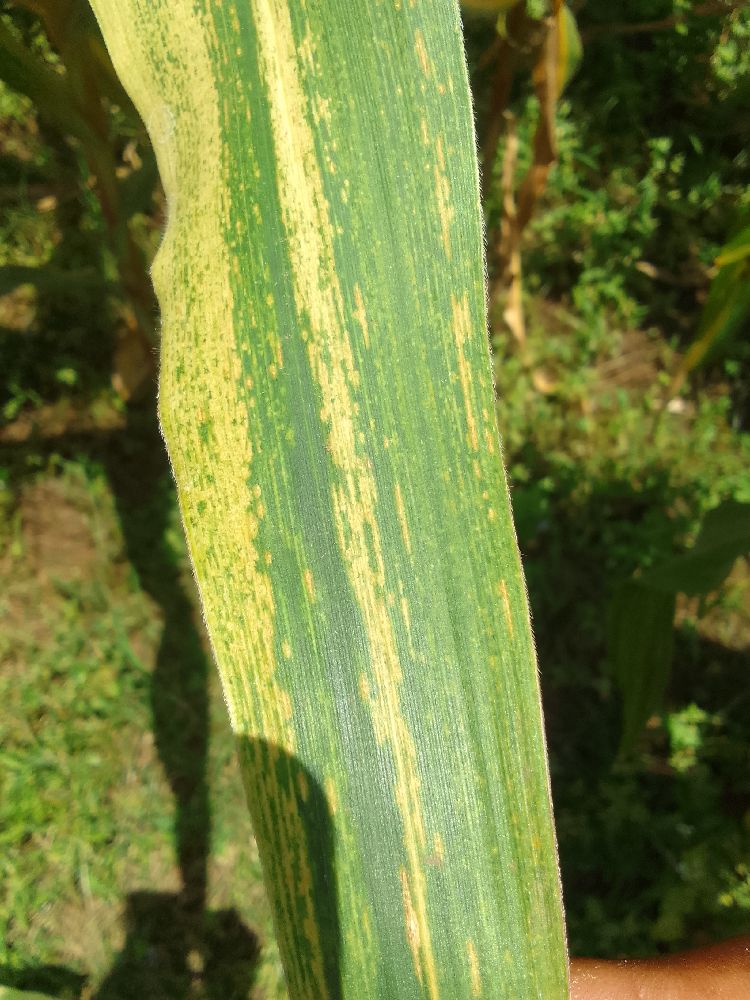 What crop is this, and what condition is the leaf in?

maize, maize lethal necrosis
